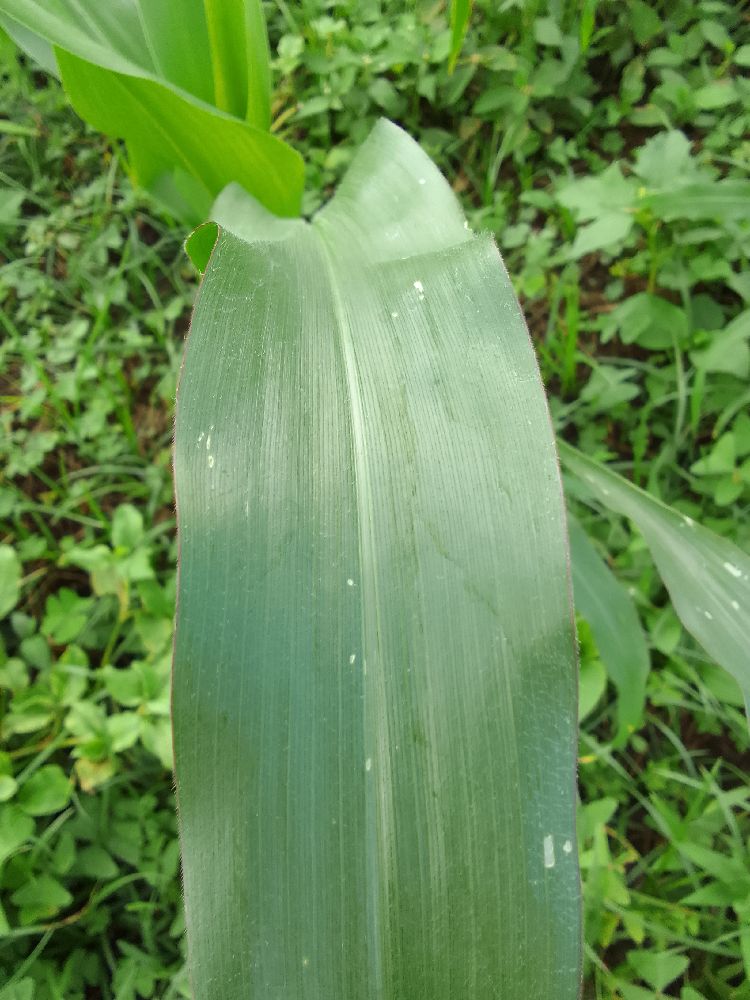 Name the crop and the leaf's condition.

maize, healthy
